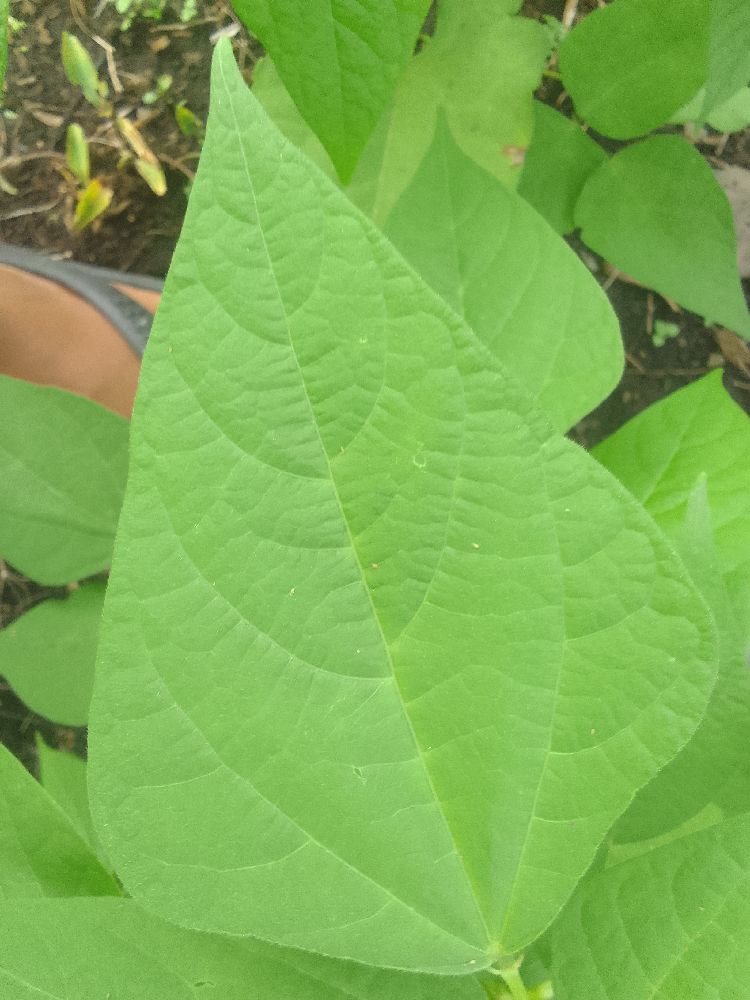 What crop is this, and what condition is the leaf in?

common bean, healthy
